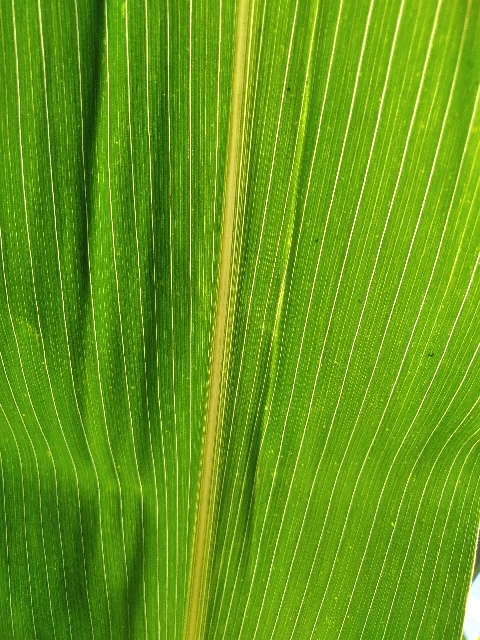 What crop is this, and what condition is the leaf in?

maize, maize lethal necrosis
